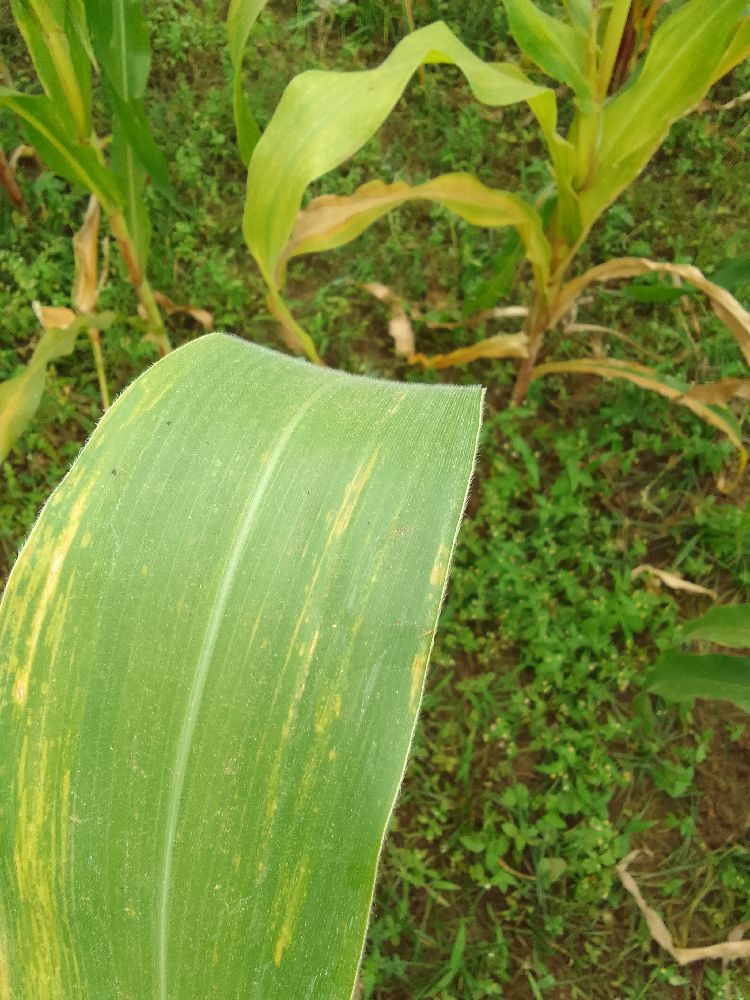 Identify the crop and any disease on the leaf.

maize, maize lethal necrosis
